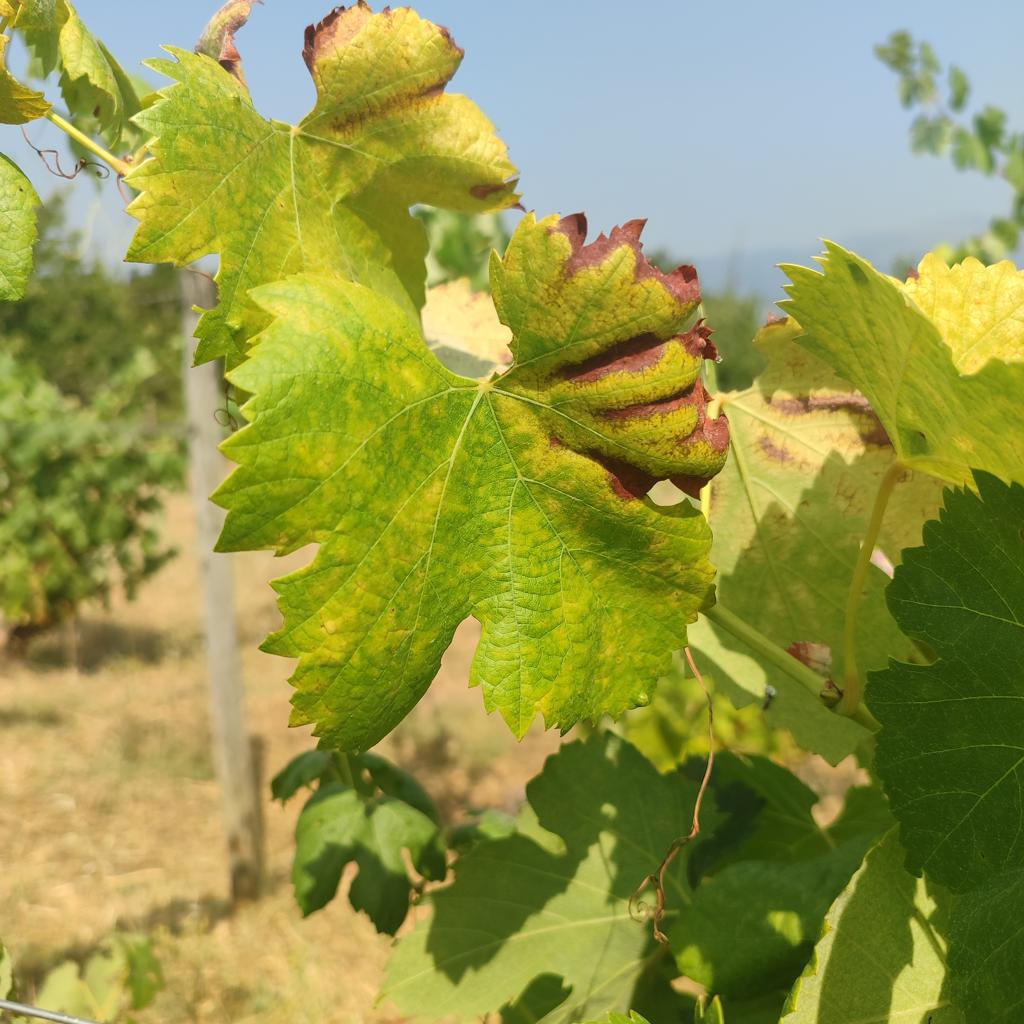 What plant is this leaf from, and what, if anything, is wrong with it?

grapevine, esca complex
